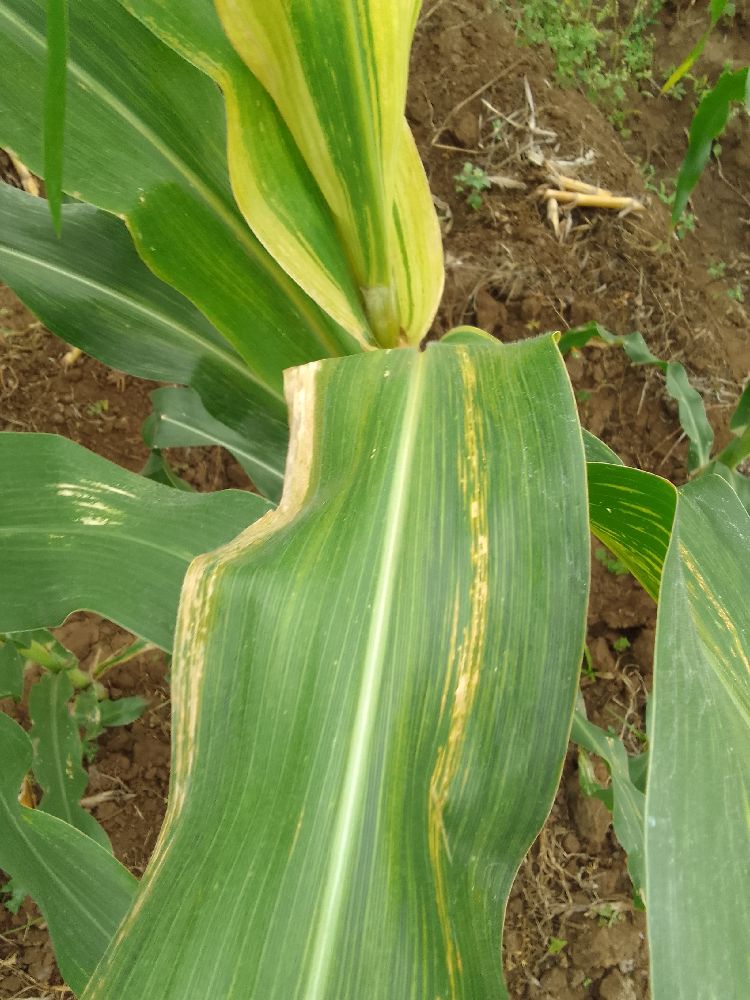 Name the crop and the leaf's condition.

maize, maize lethal necrosis
